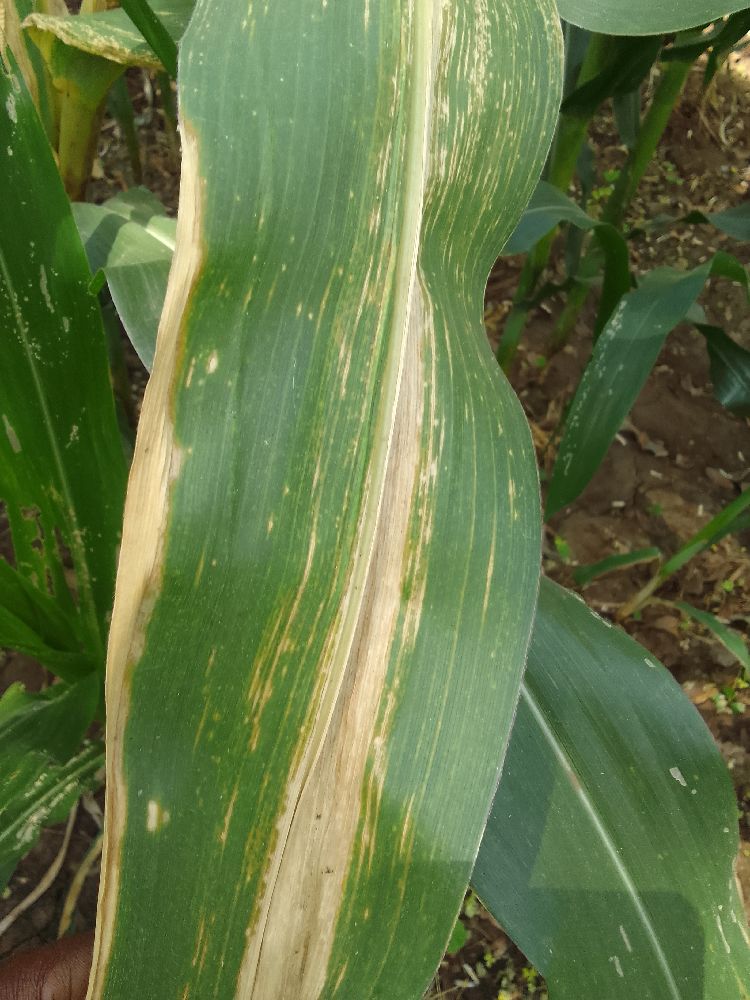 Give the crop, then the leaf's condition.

maize, maize lethal necrosis
